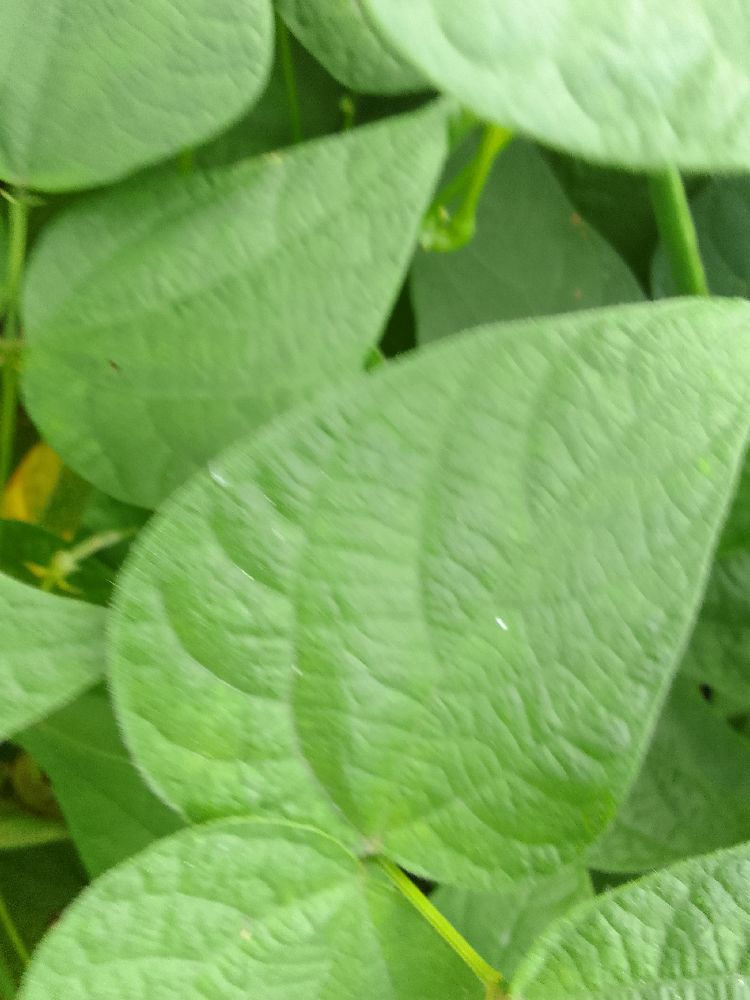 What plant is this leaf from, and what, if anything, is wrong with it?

common bean, healthy
